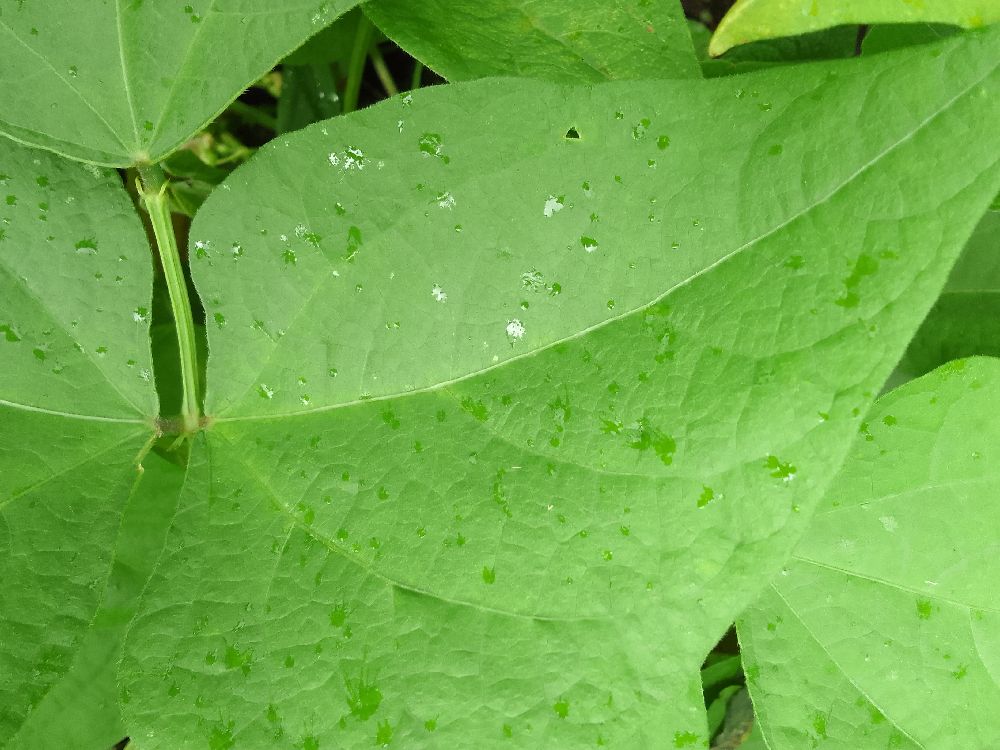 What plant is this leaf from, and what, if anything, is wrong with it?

common bean, healthy
